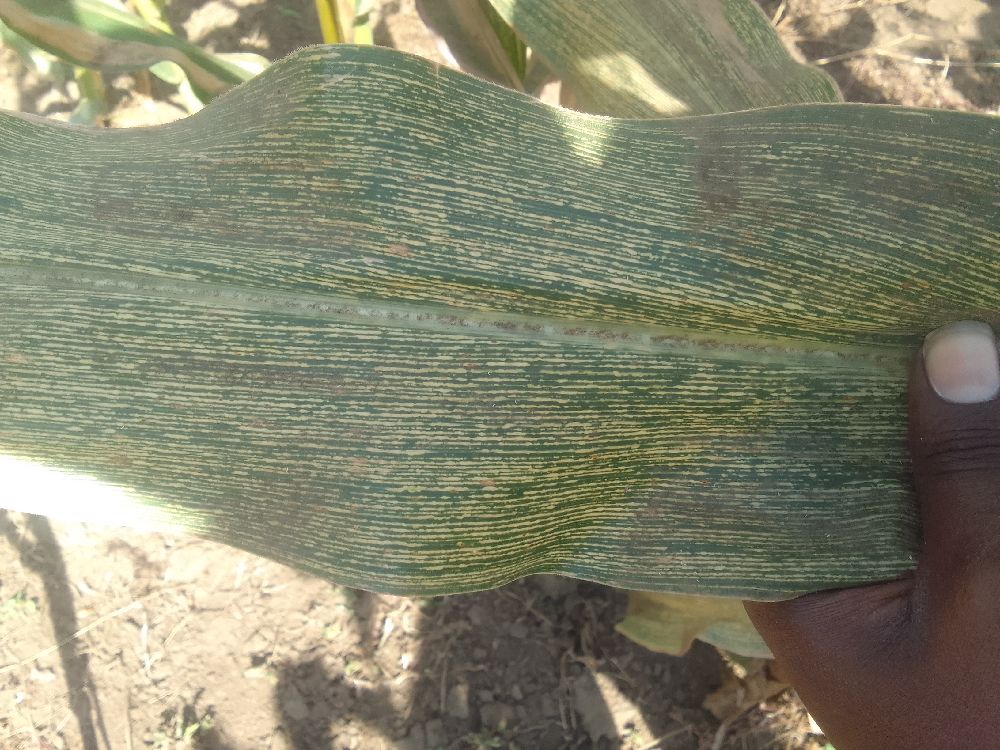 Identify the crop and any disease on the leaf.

maize, maize streak virus
